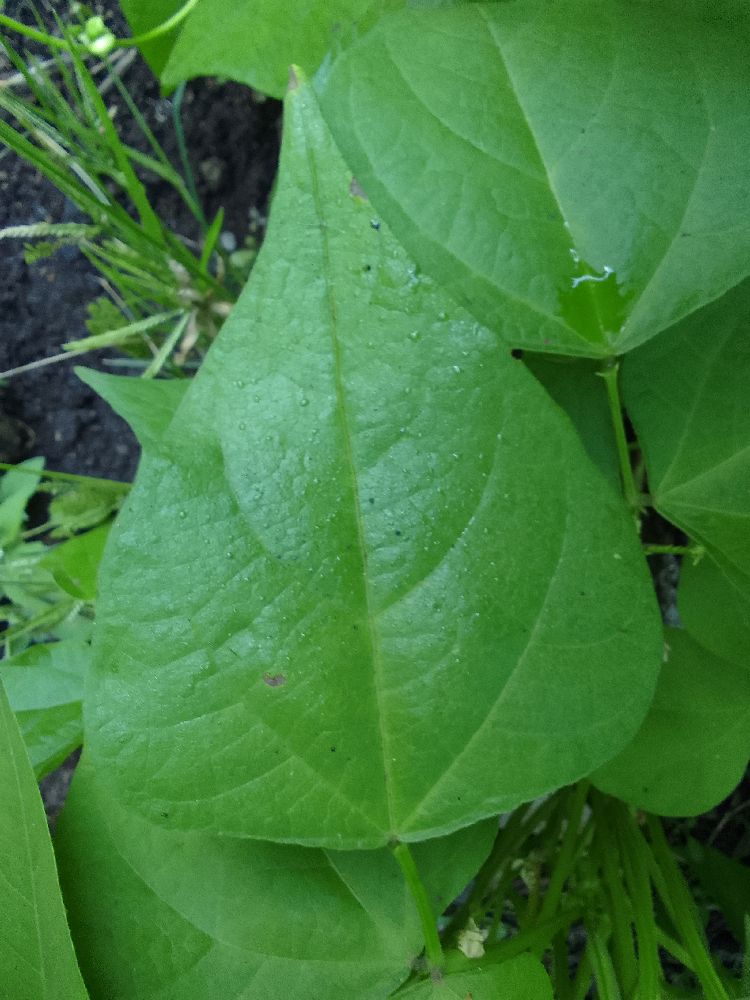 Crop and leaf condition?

common bean, healthy
